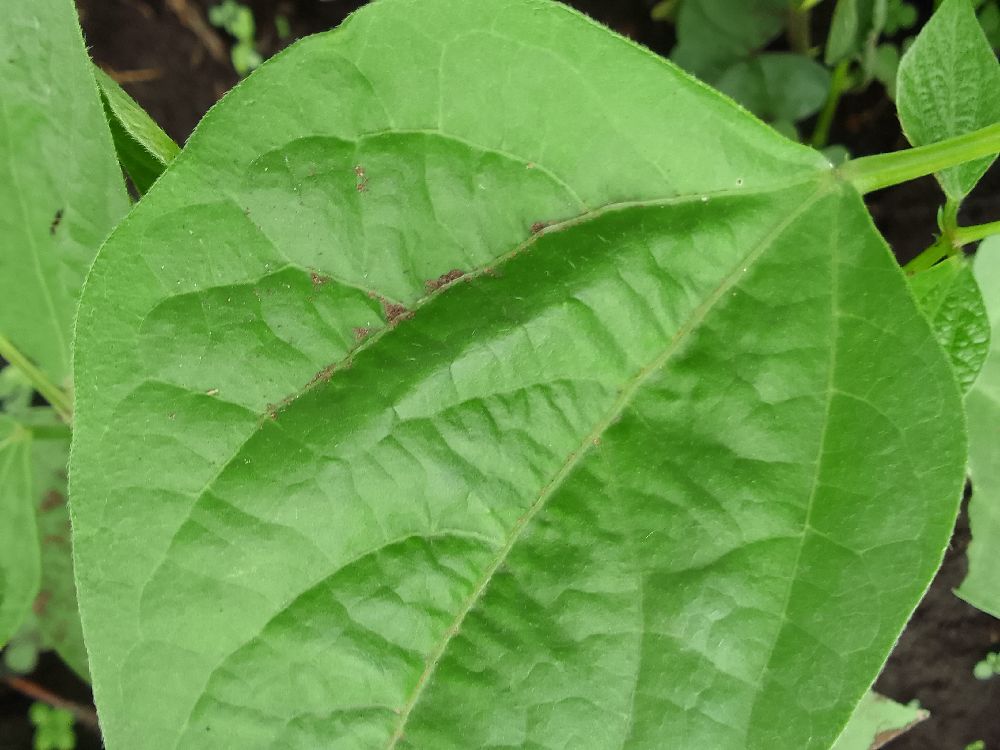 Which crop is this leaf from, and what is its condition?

common bean, healthy
